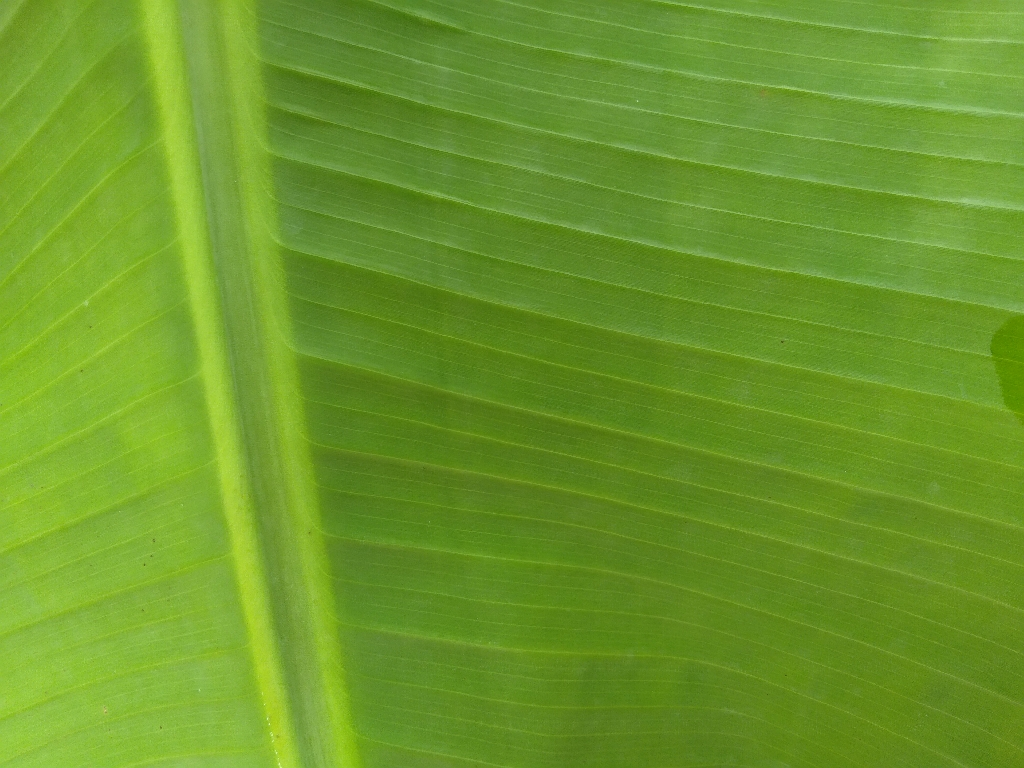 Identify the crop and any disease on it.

banana, healthy
